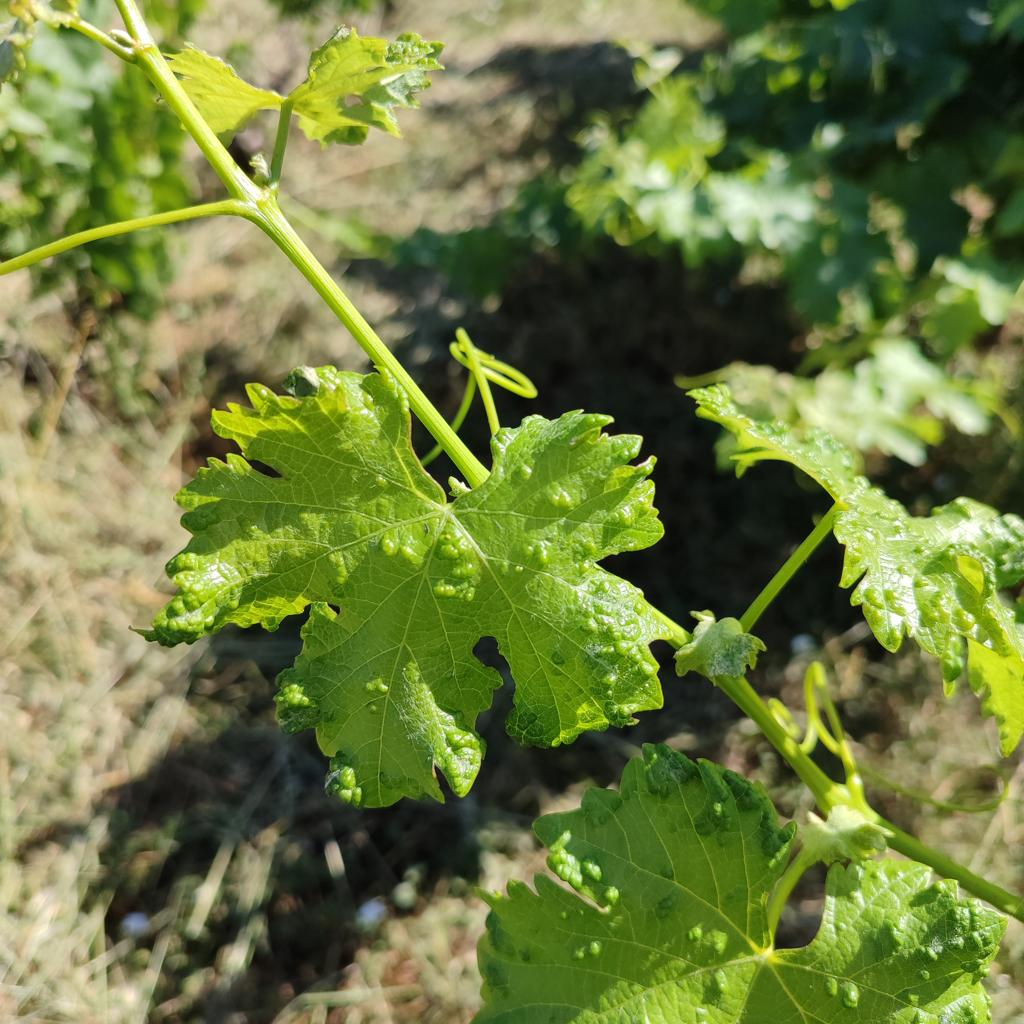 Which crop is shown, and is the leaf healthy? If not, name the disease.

grapevine, erineum mite
